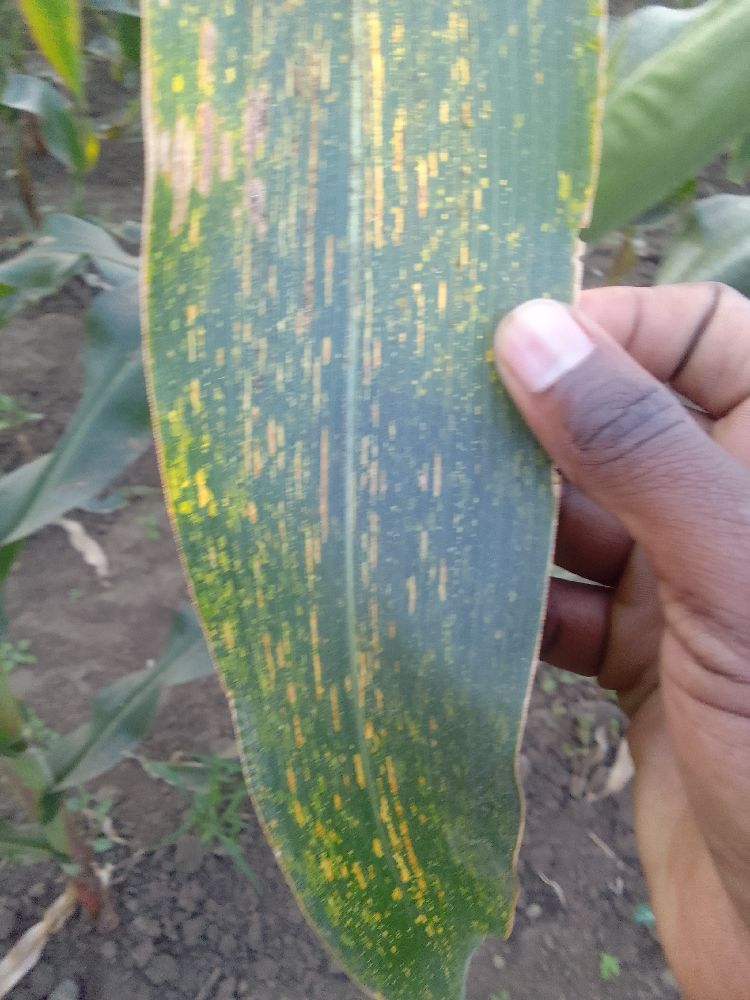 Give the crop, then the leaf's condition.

maize, maize streak virus
